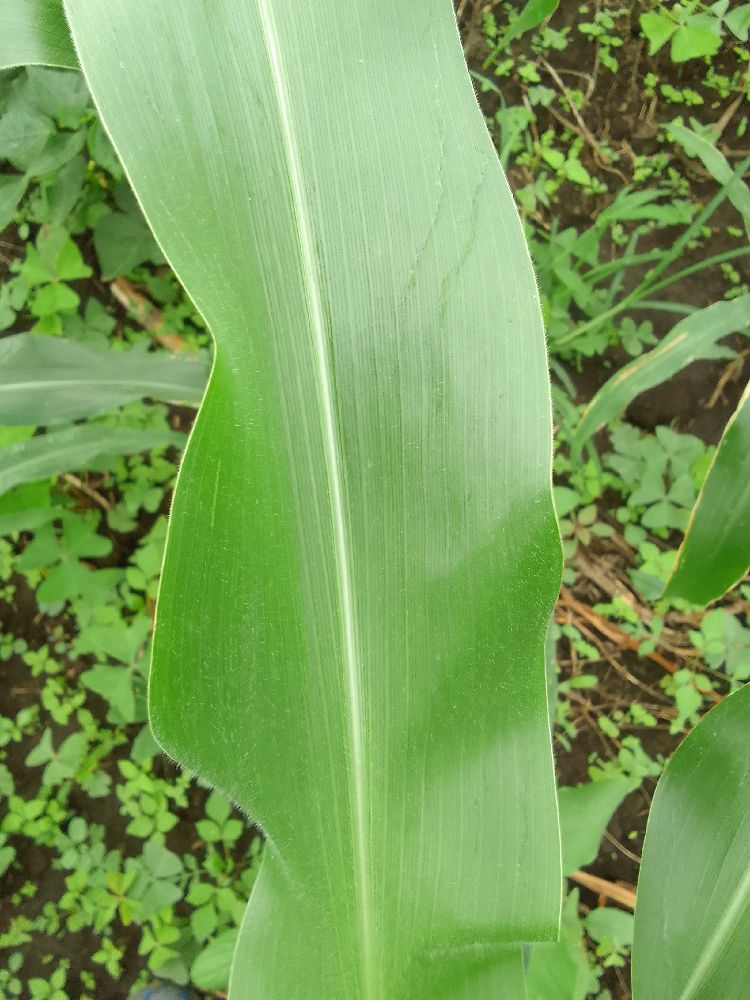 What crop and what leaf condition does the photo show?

maize, healthy
